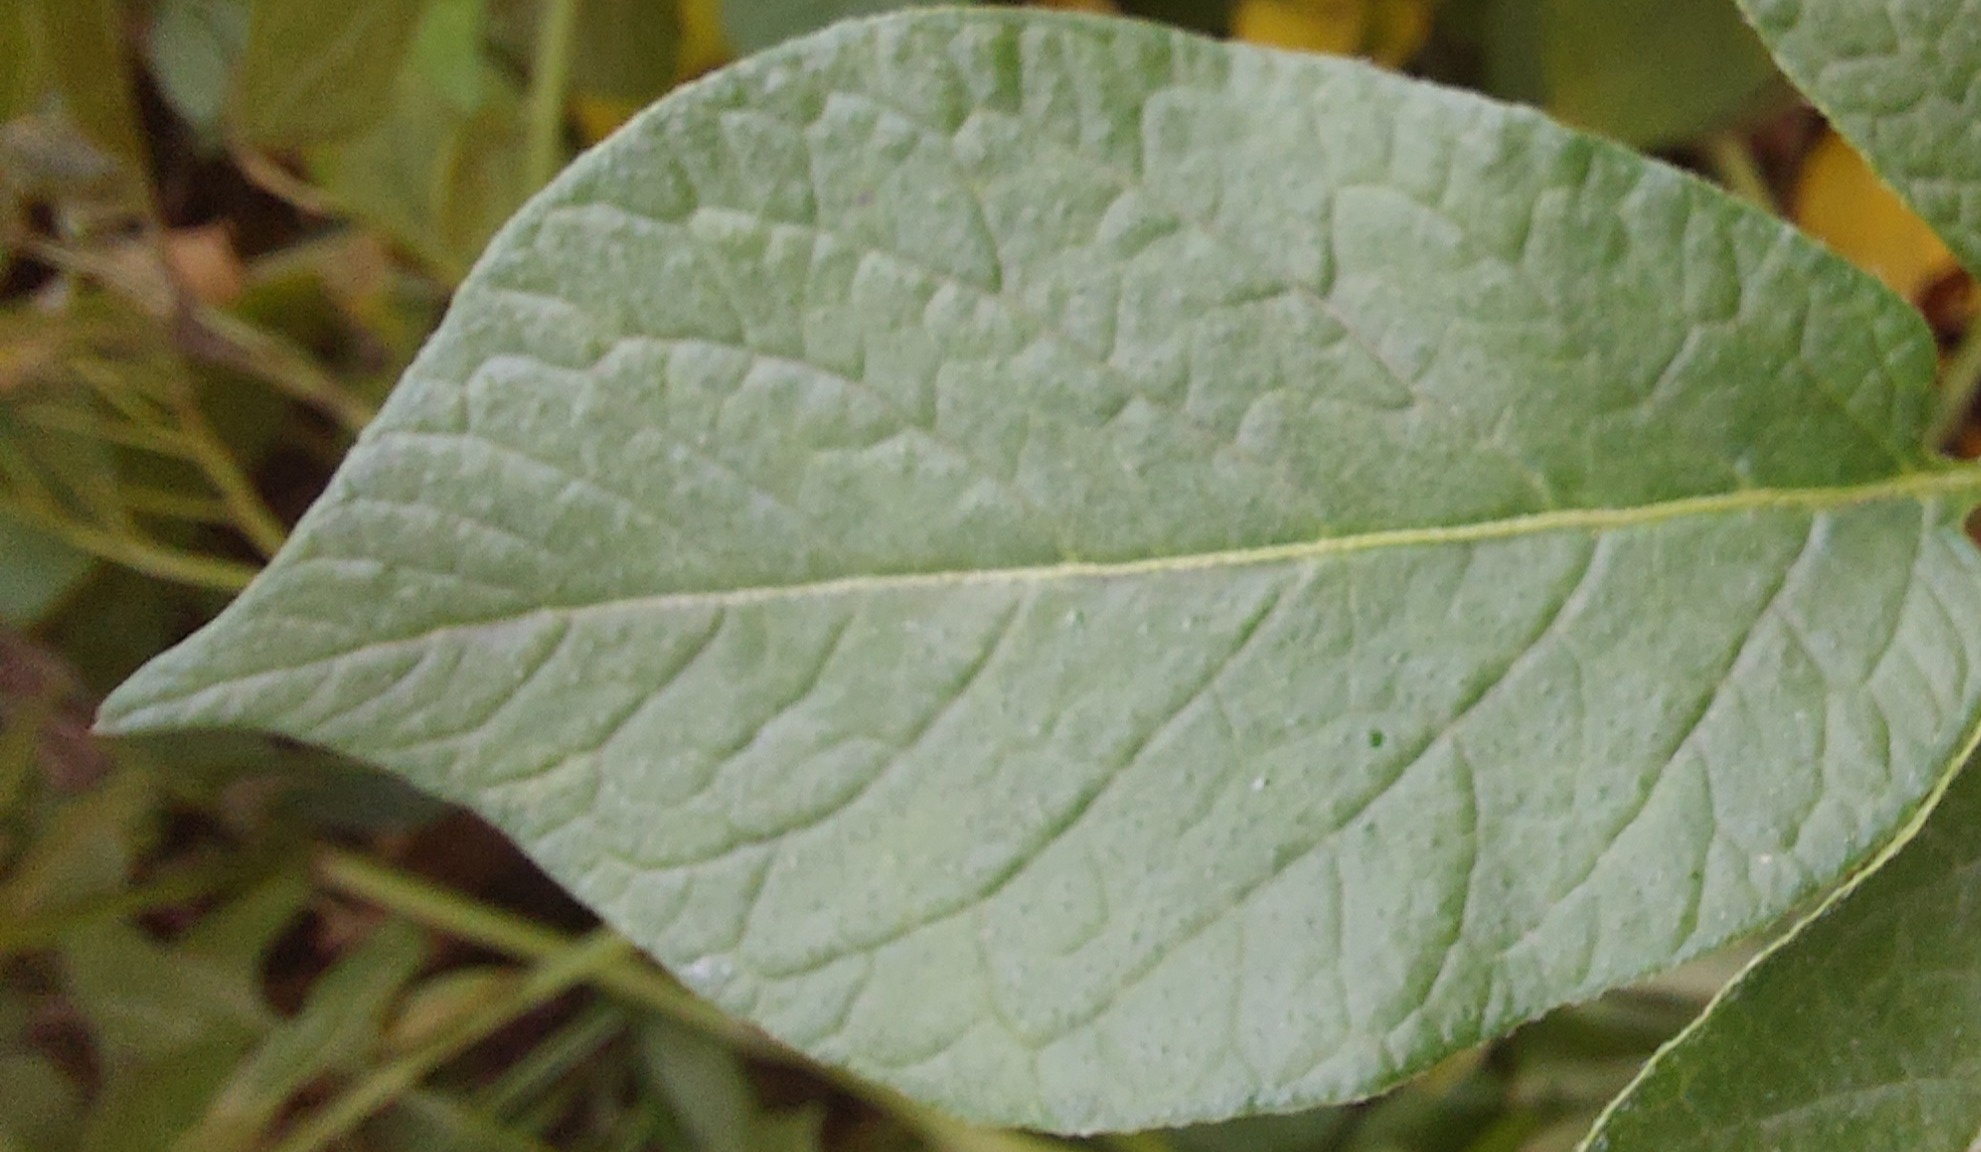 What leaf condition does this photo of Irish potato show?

healthy
